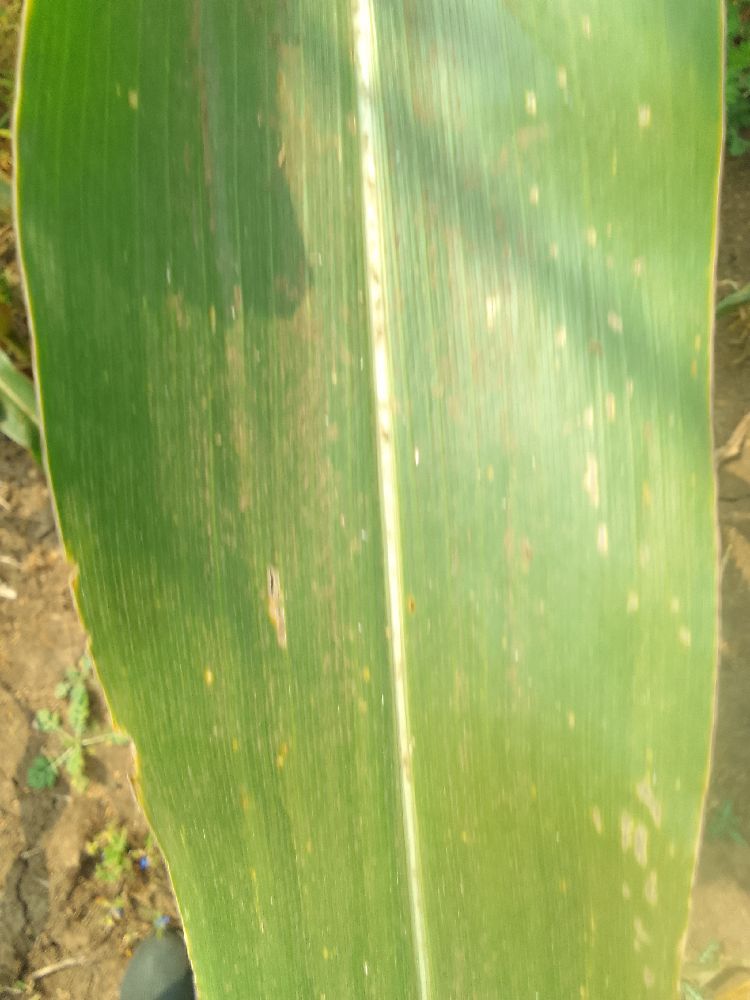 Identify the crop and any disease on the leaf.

maize, healthy
